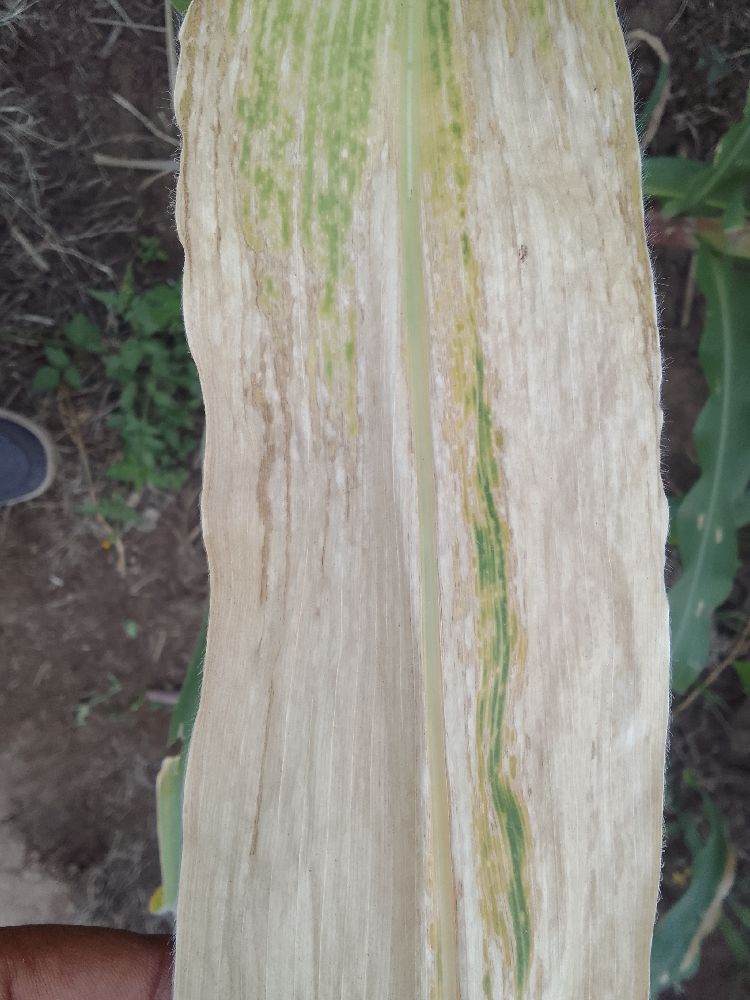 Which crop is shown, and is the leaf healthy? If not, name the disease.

maize, maize lethal necrosis
